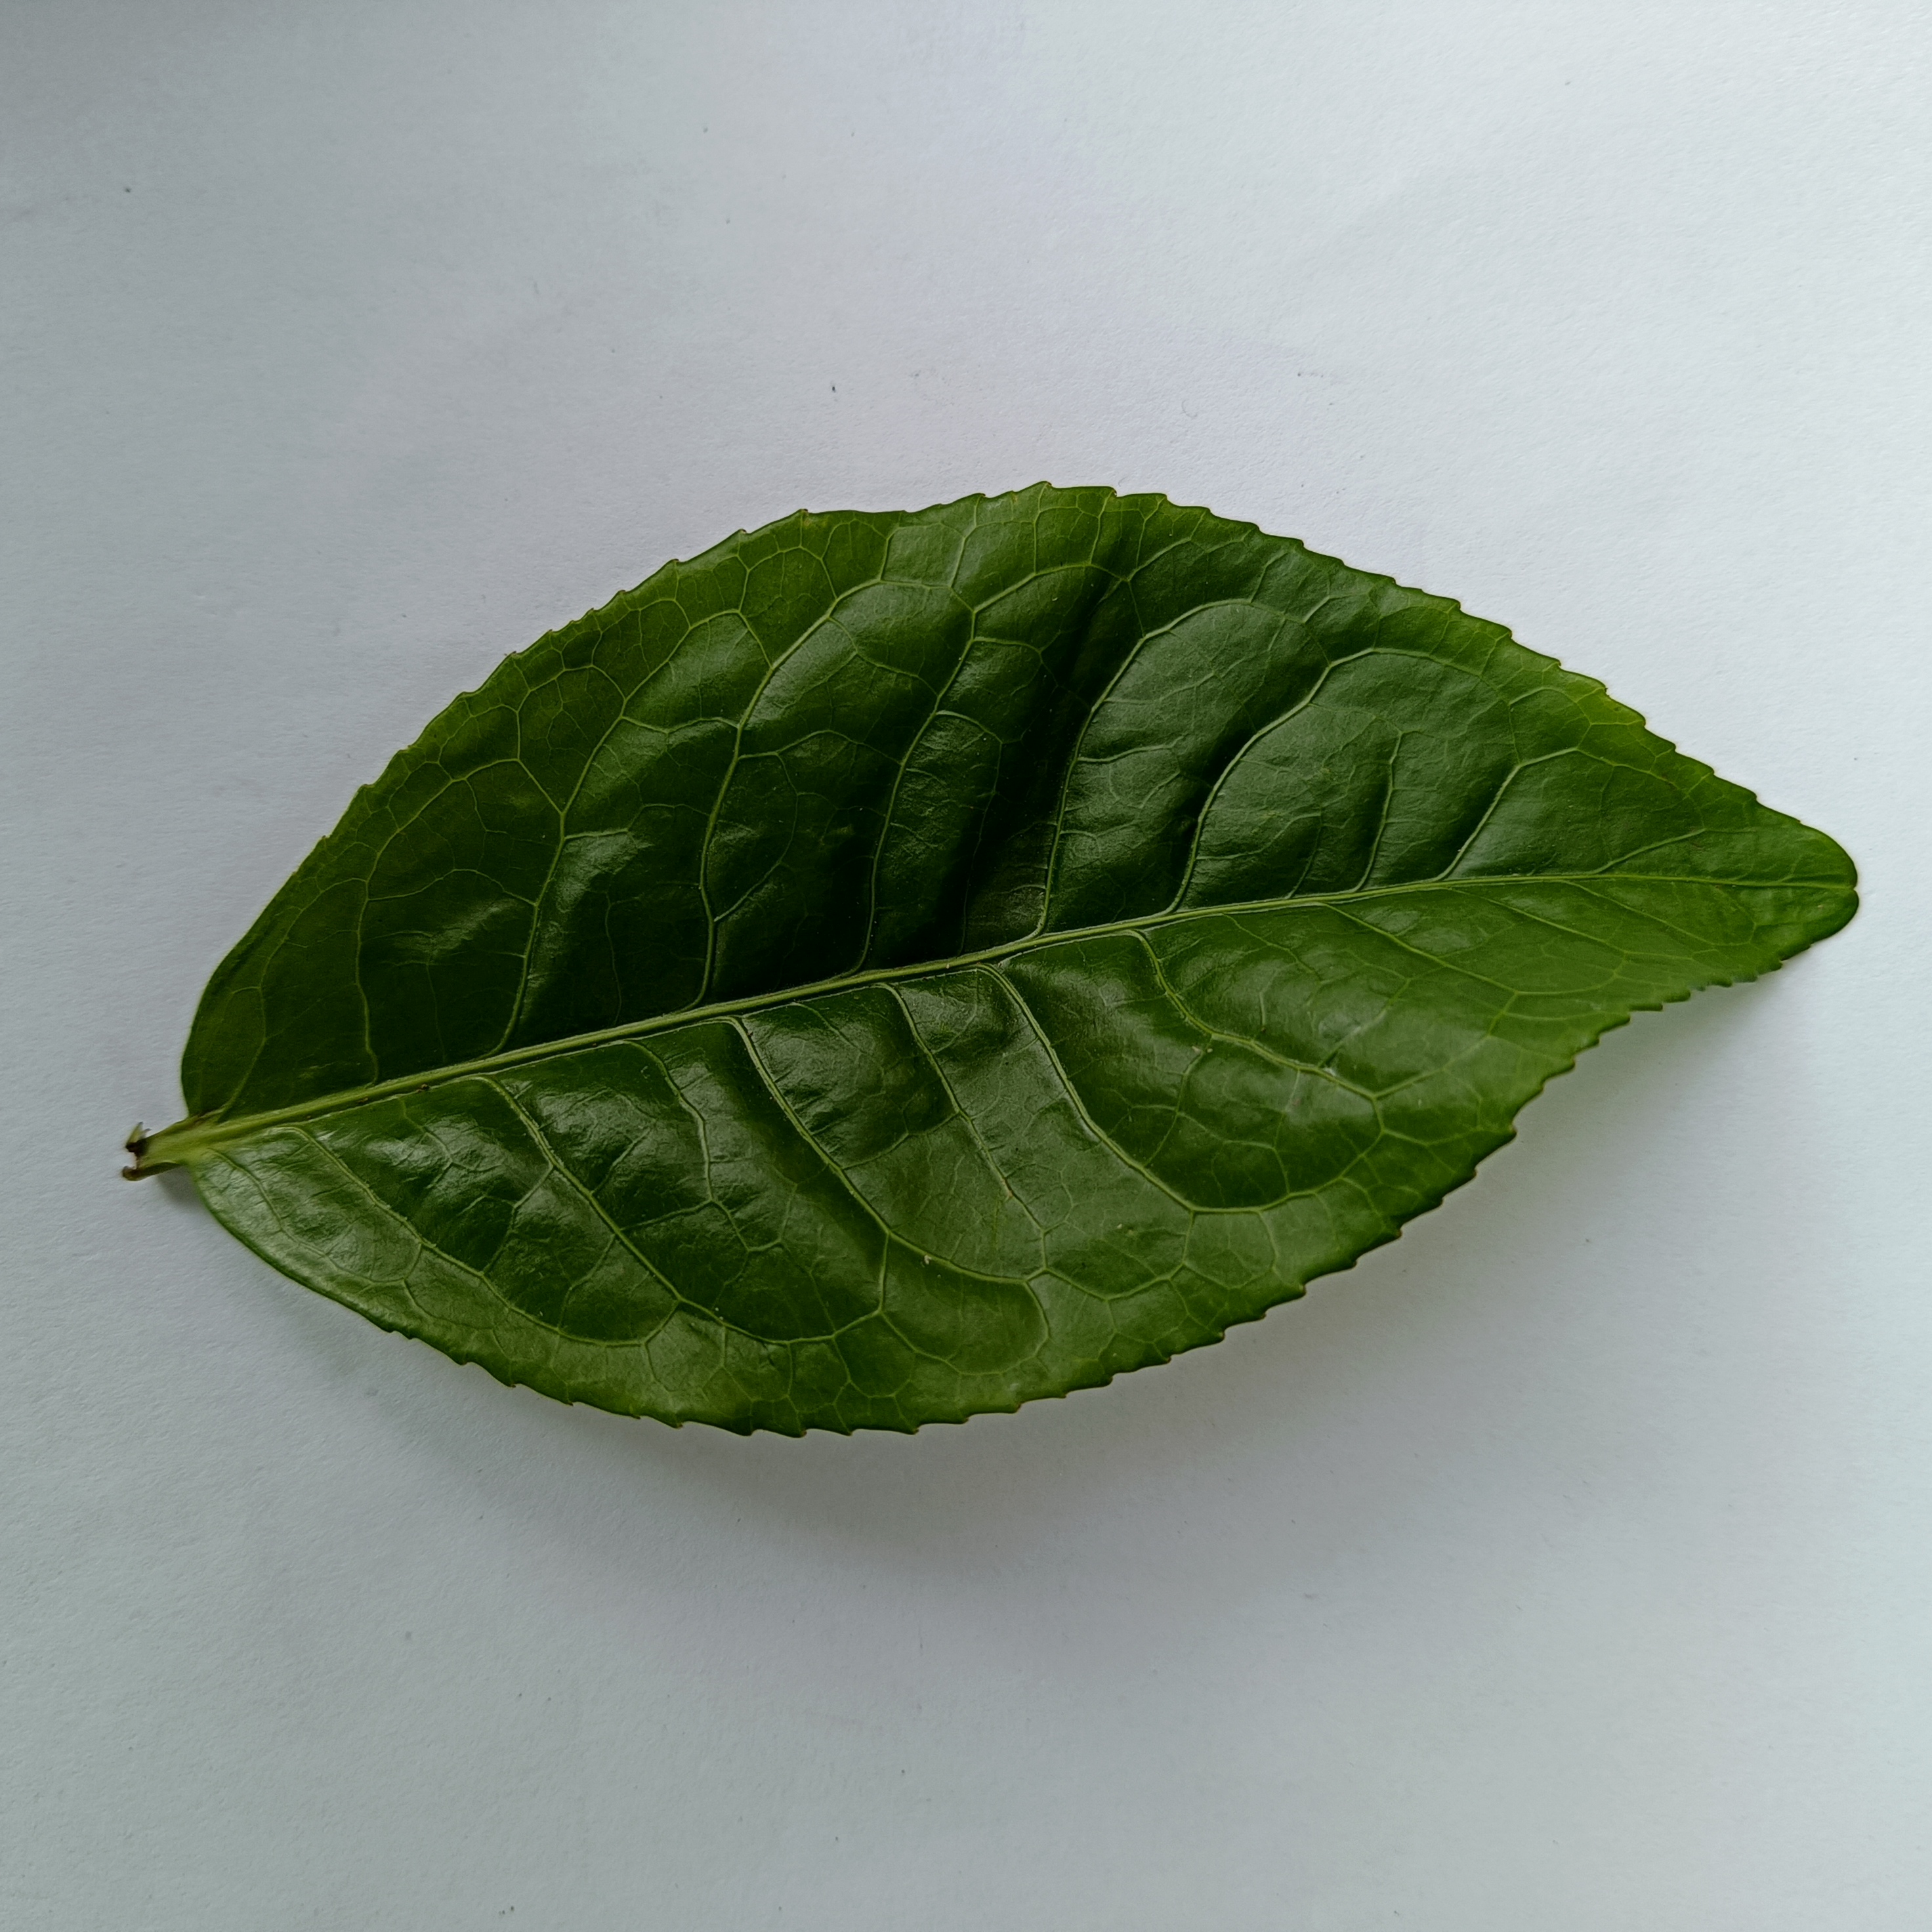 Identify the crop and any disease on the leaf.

tea, healthy
